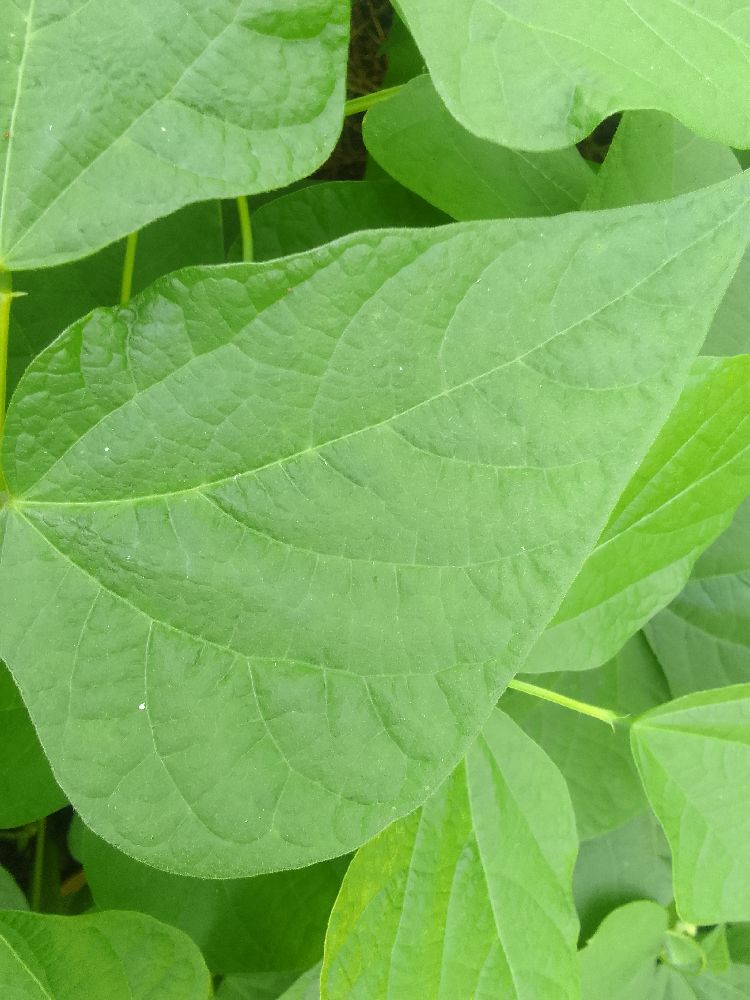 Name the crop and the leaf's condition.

common bean, healthy
